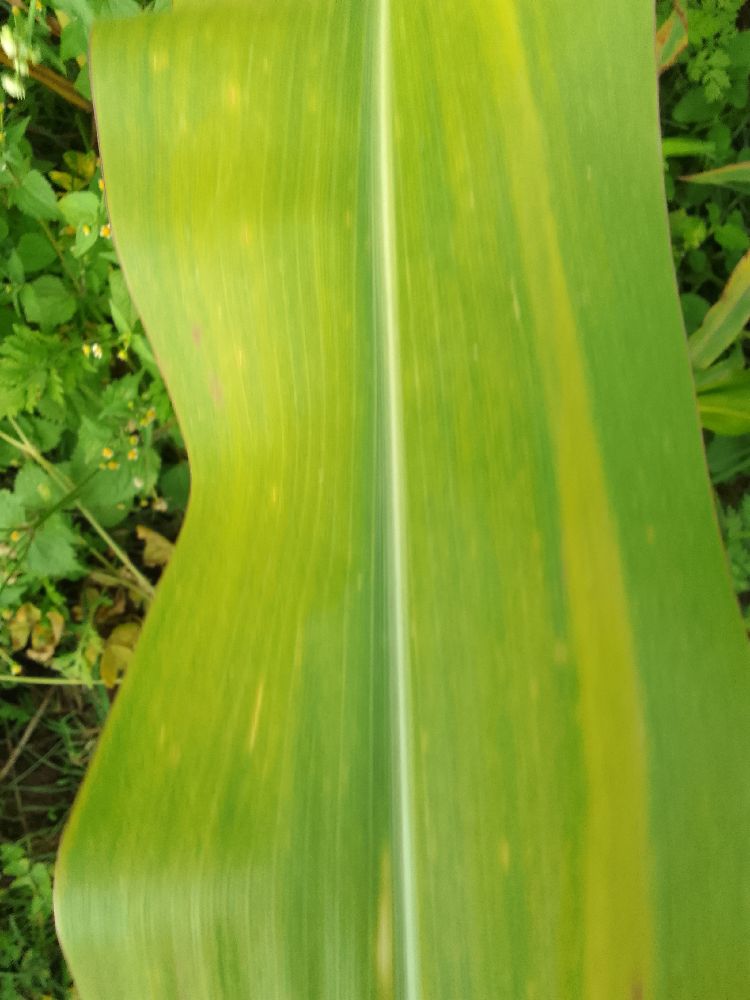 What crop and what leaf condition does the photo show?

maize, maize lethal necrosis
